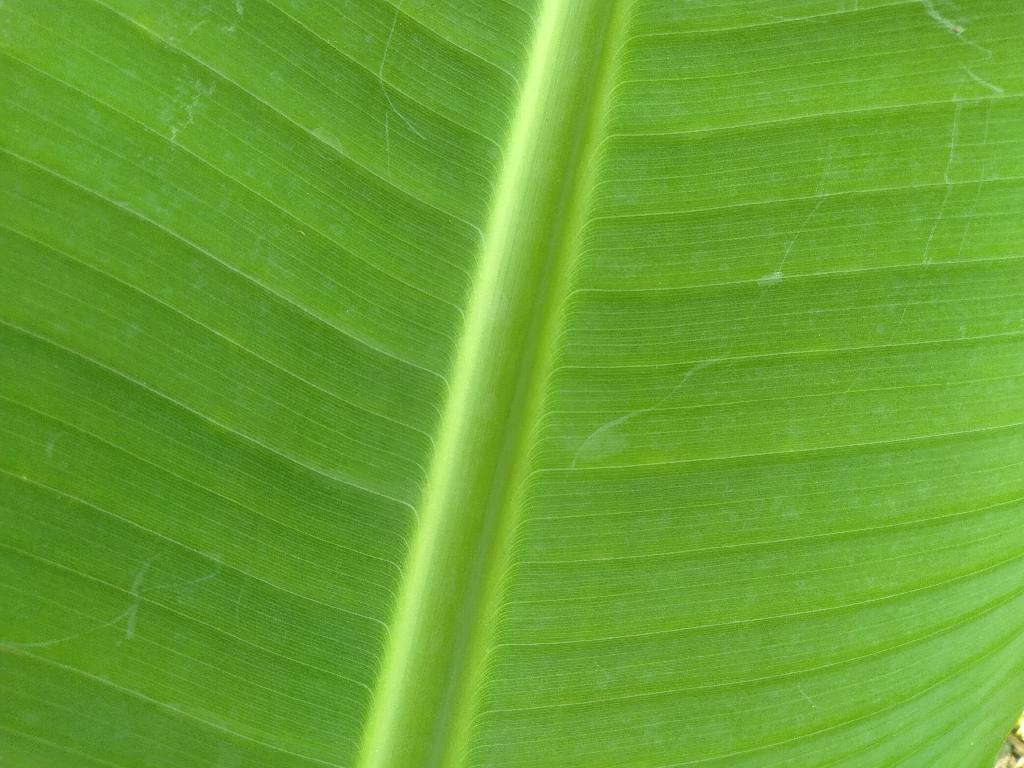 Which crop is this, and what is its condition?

banana, healthy
